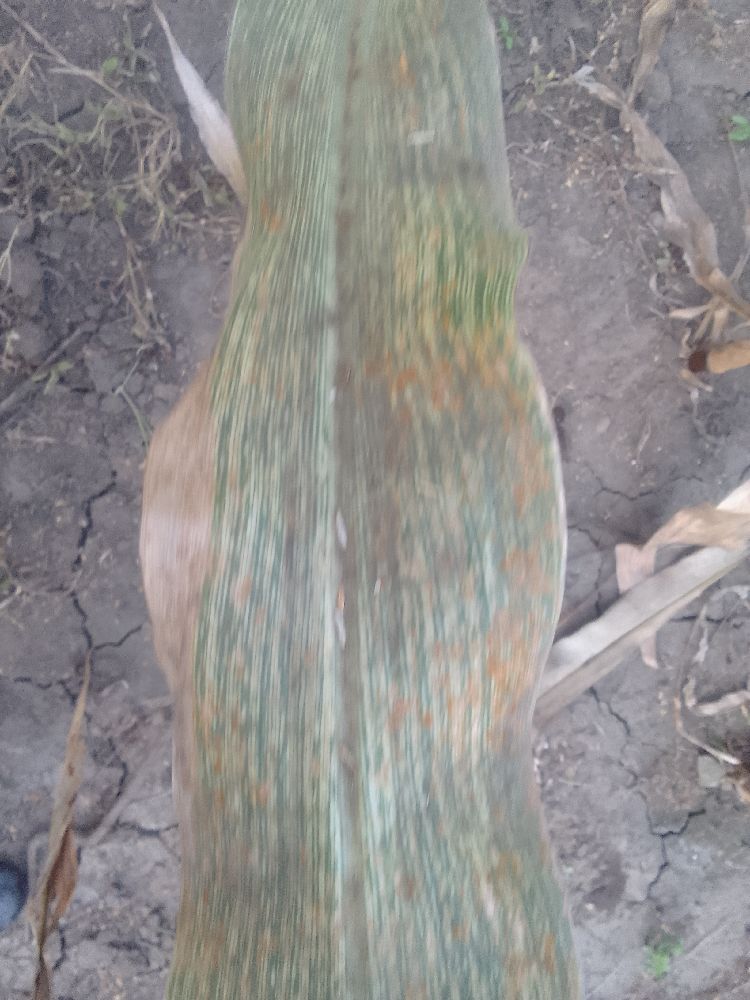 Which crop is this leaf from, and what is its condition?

maize, maize streak virus
